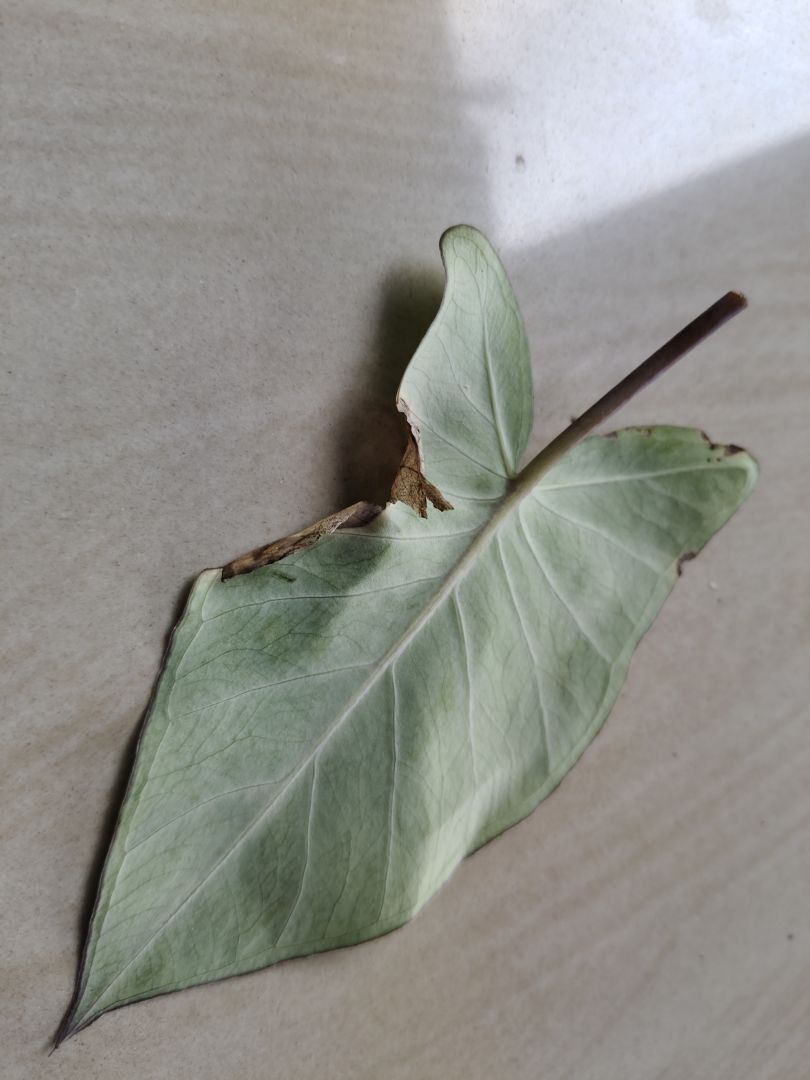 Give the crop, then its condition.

taro, leaf blight
